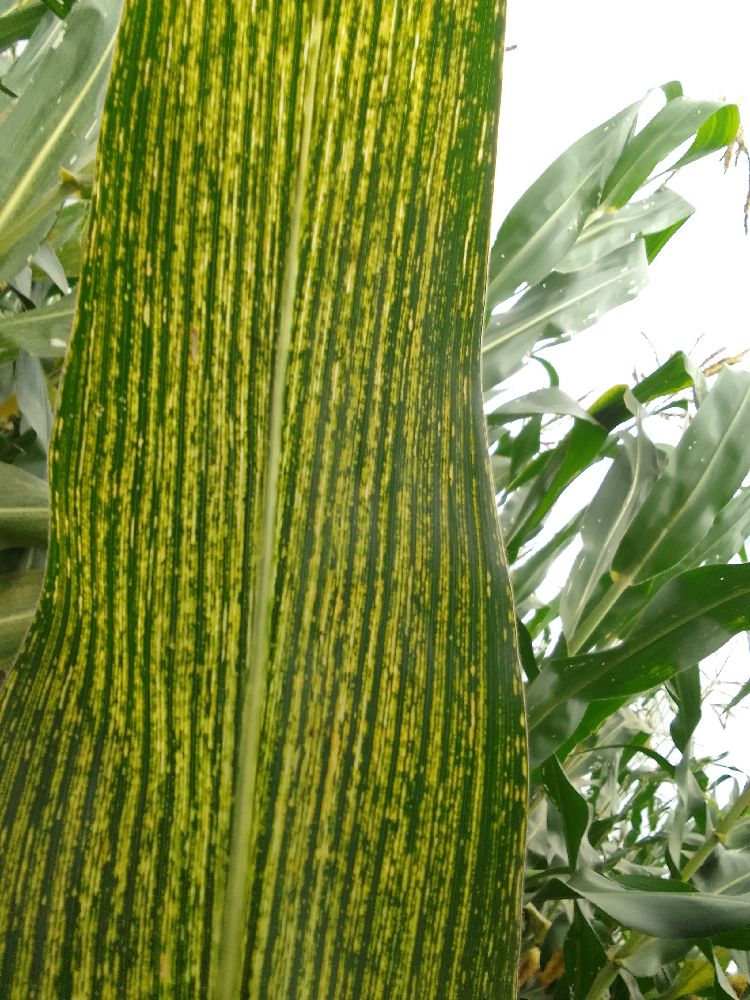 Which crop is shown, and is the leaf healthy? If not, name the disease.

maize, maize streak virus
